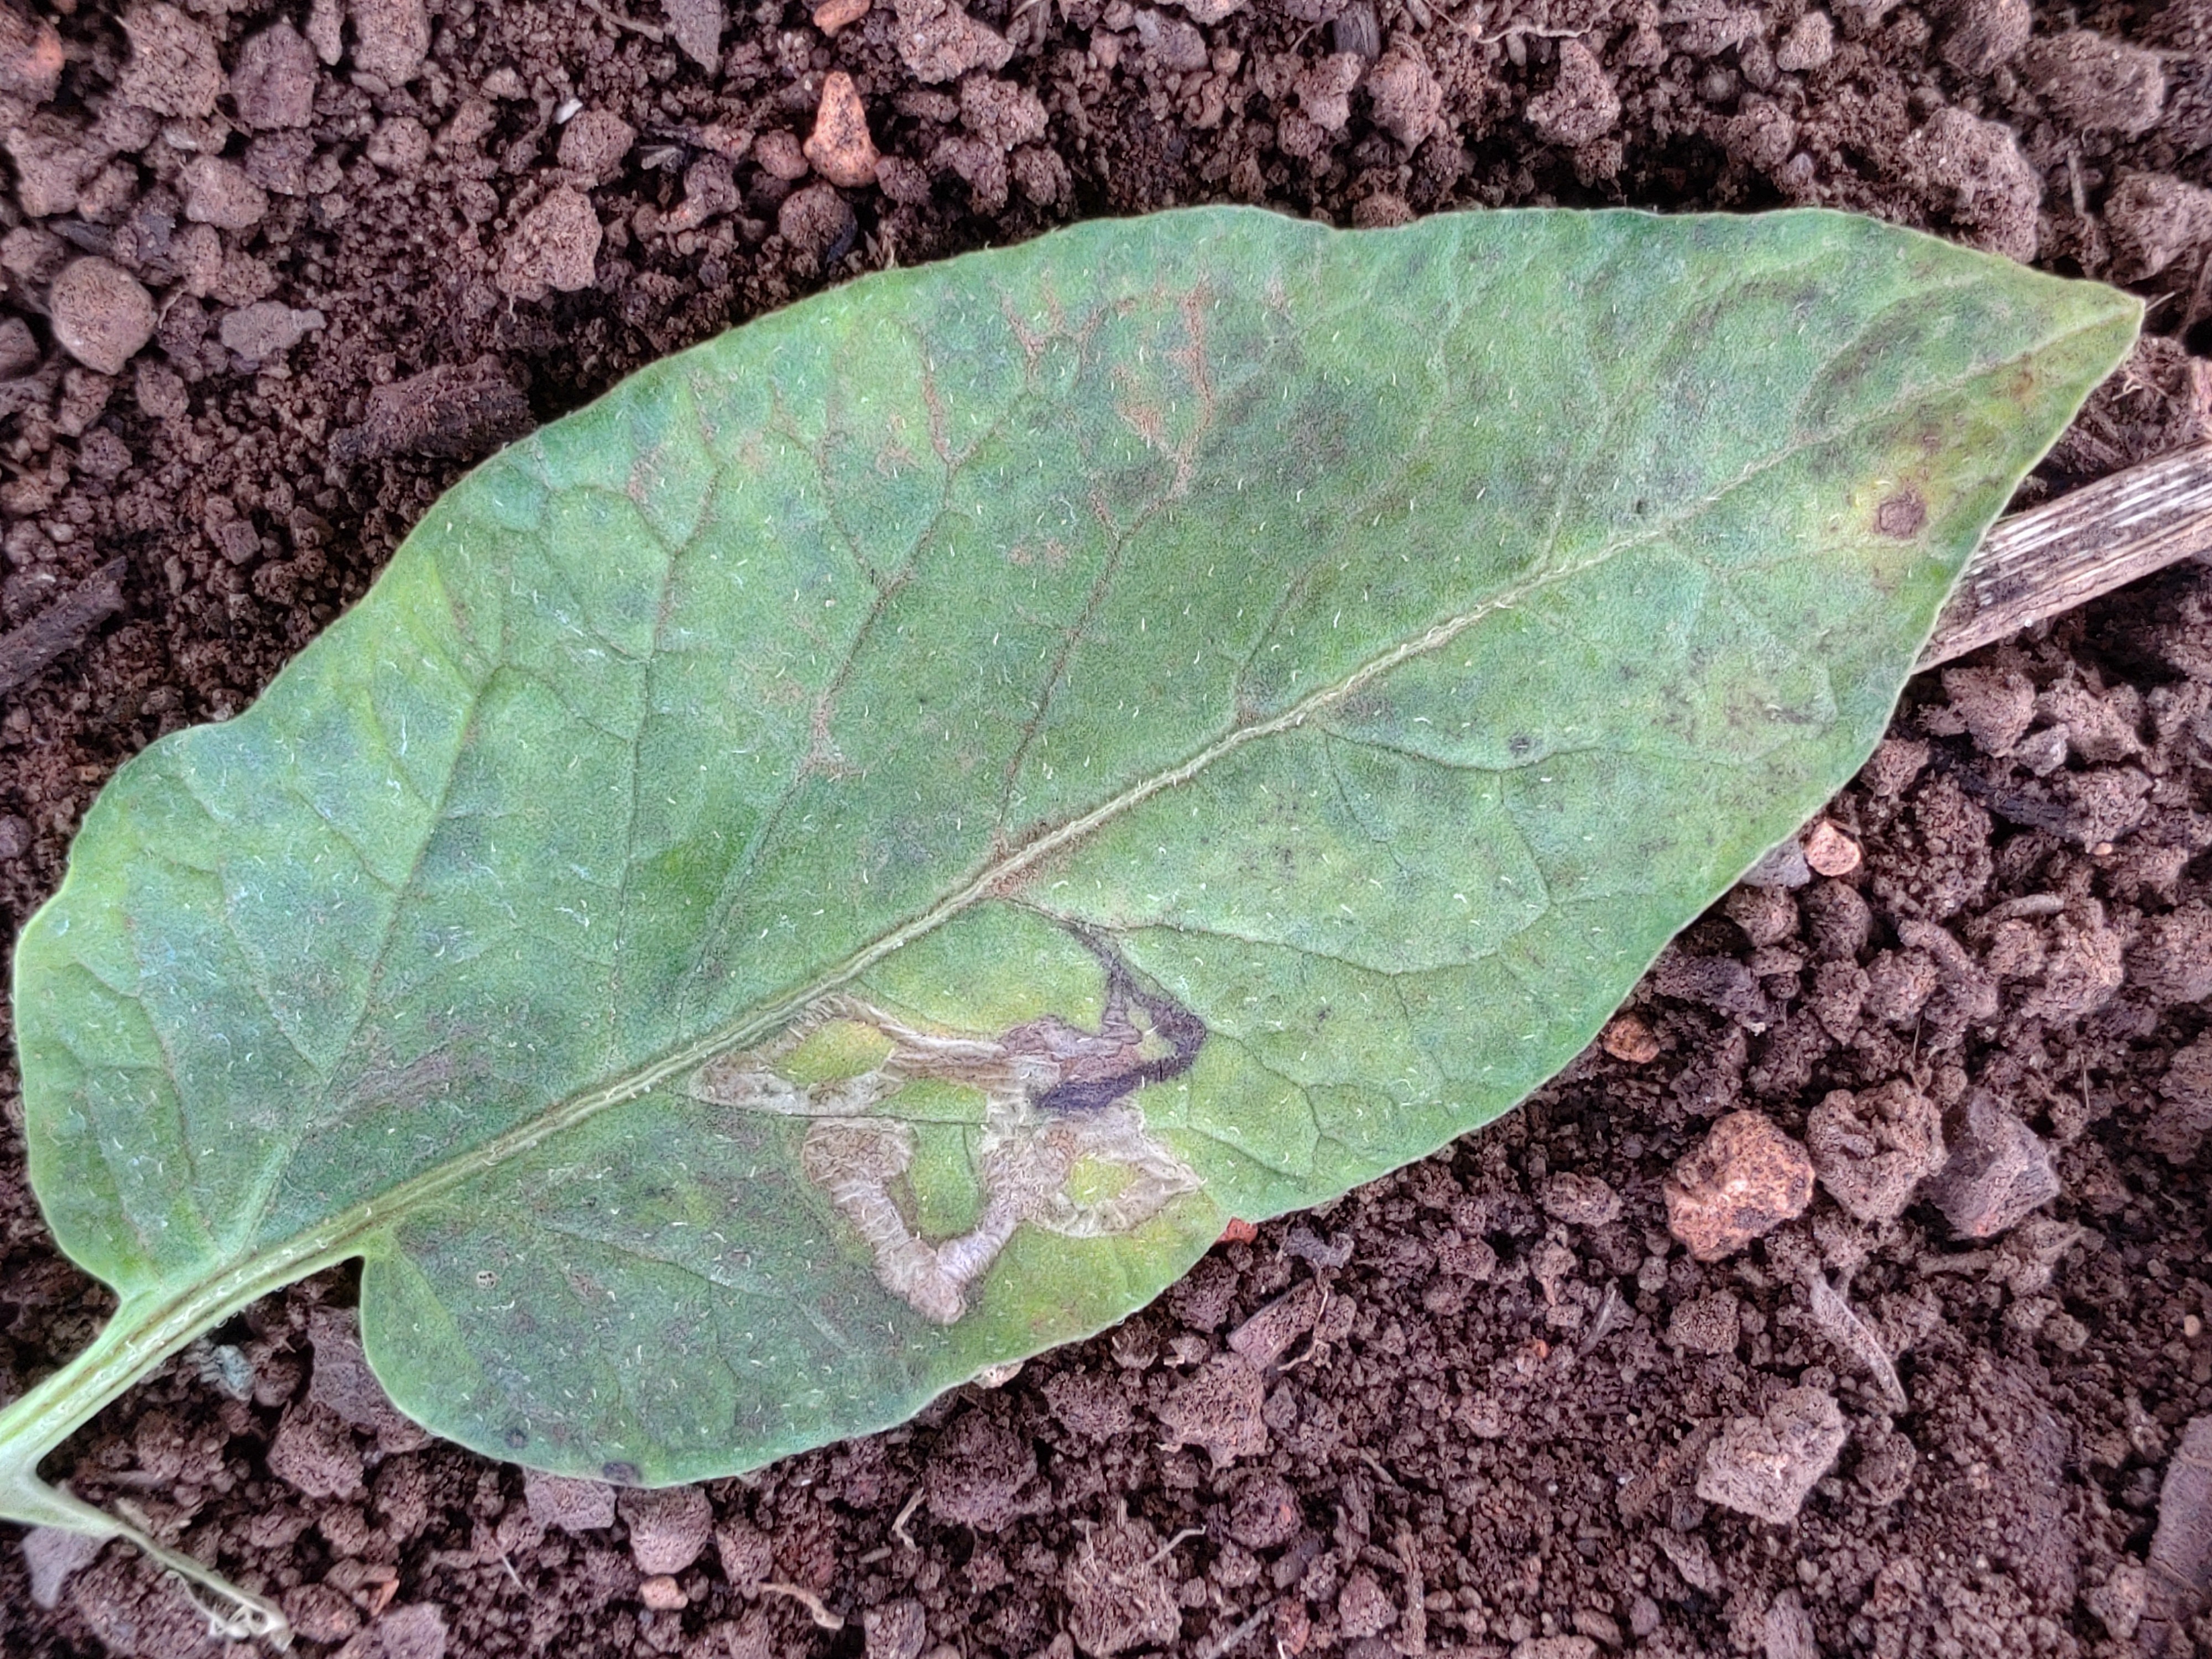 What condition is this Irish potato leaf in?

late blight
